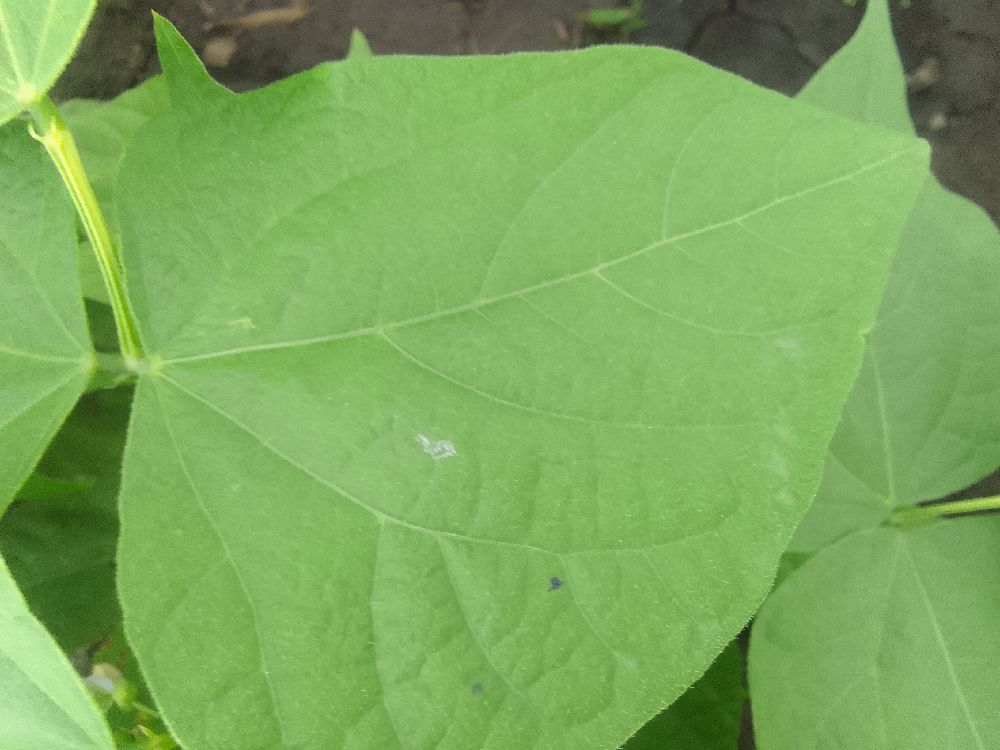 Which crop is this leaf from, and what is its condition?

common bean, healthy
